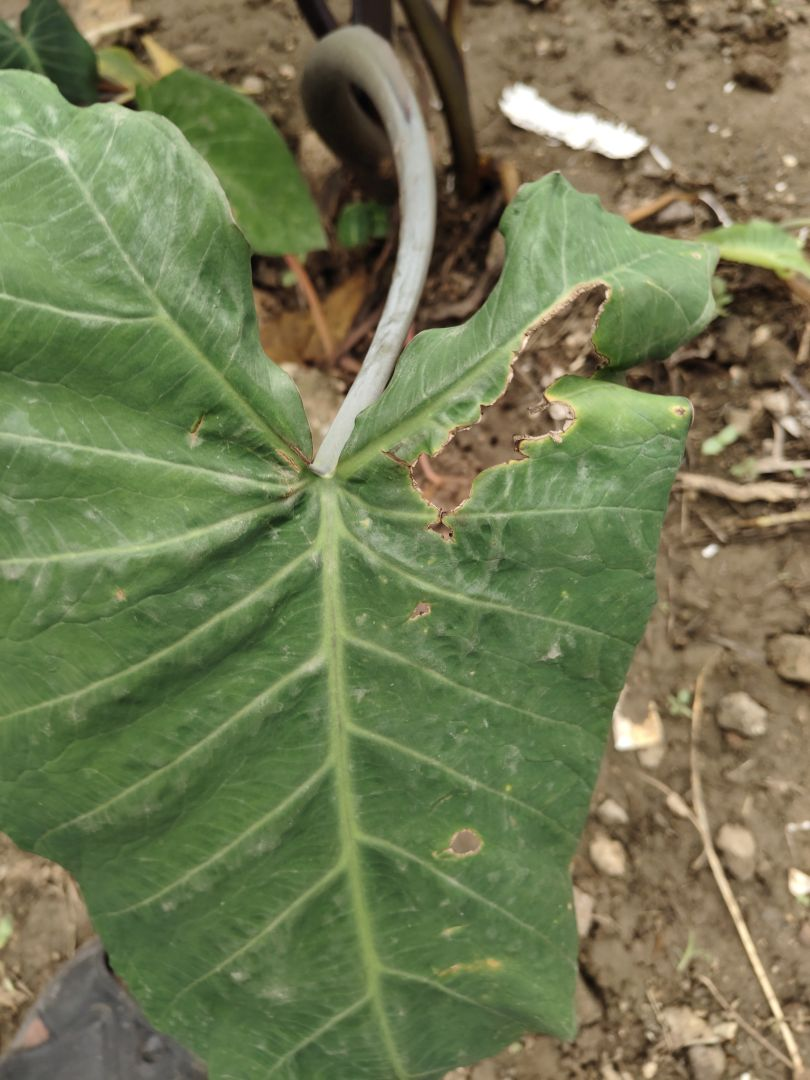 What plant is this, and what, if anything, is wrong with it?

taro, leaf blight
